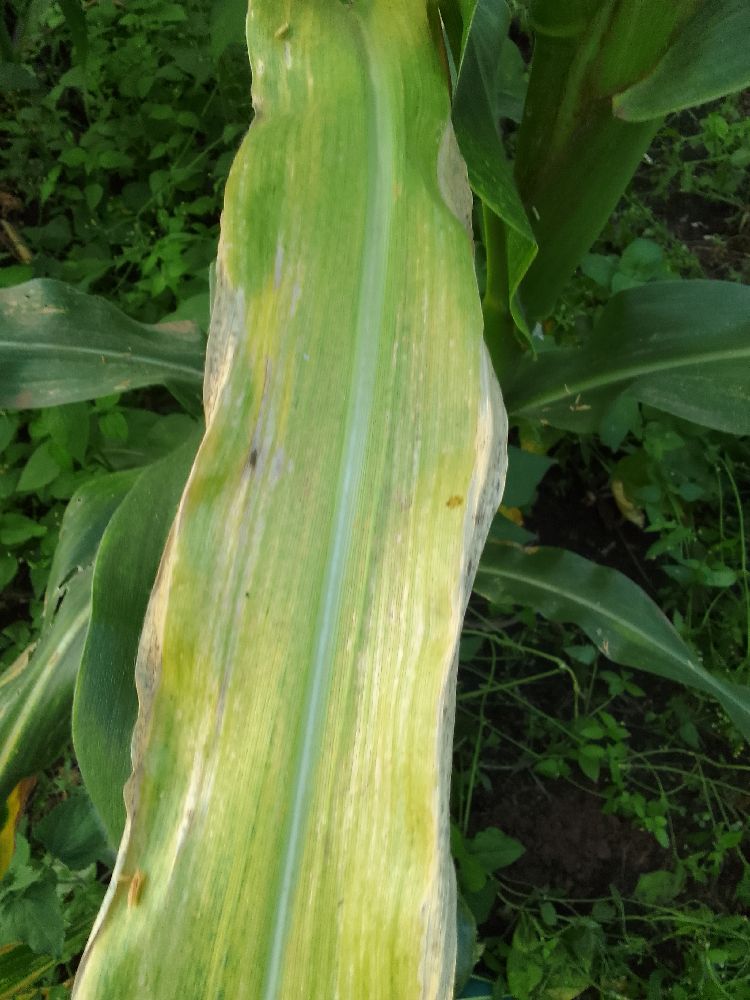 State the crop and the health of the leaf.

maize, maize lethal necrosis
